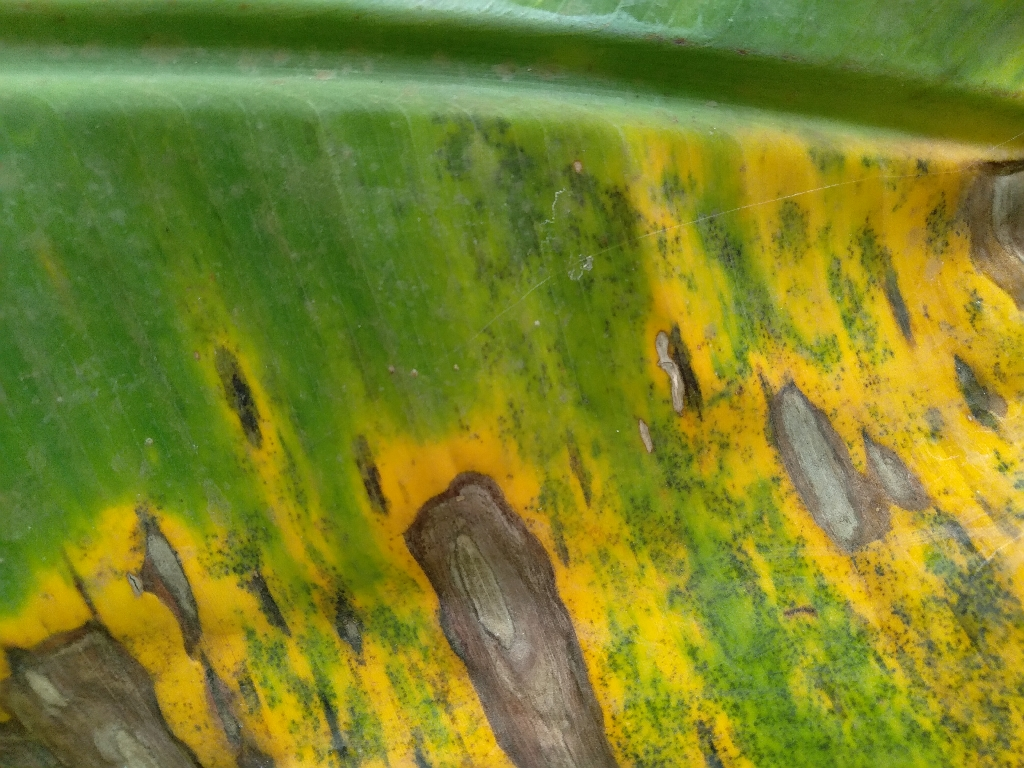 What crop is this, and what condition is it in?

banana, black sigatoka
